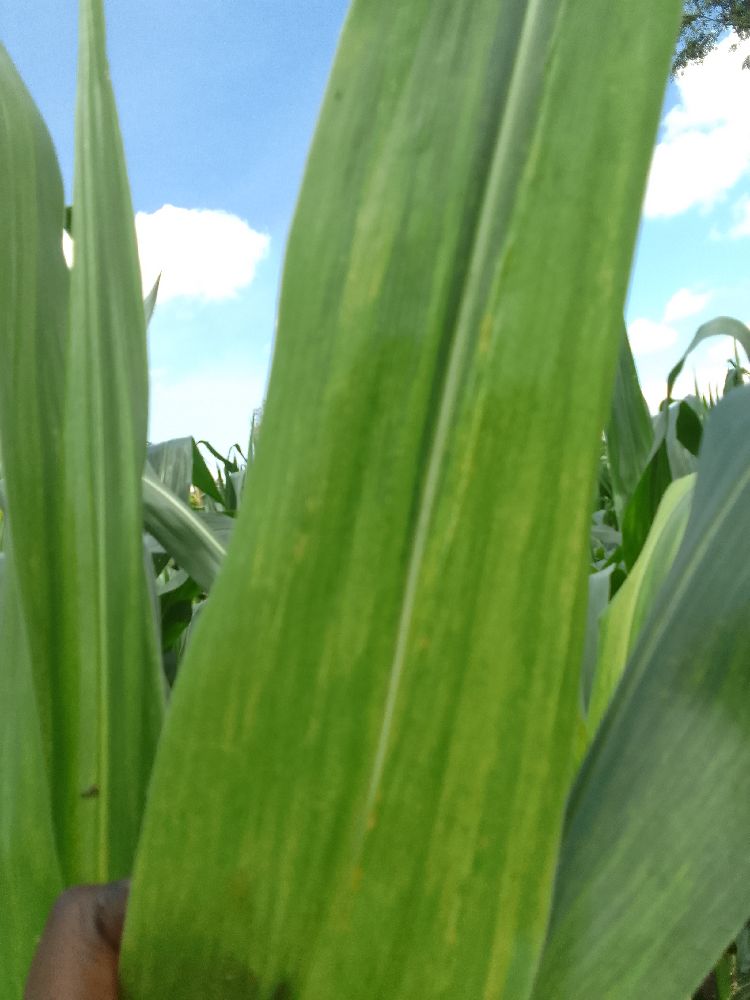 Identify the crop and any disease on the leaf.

maize, maize lethal necrosis
